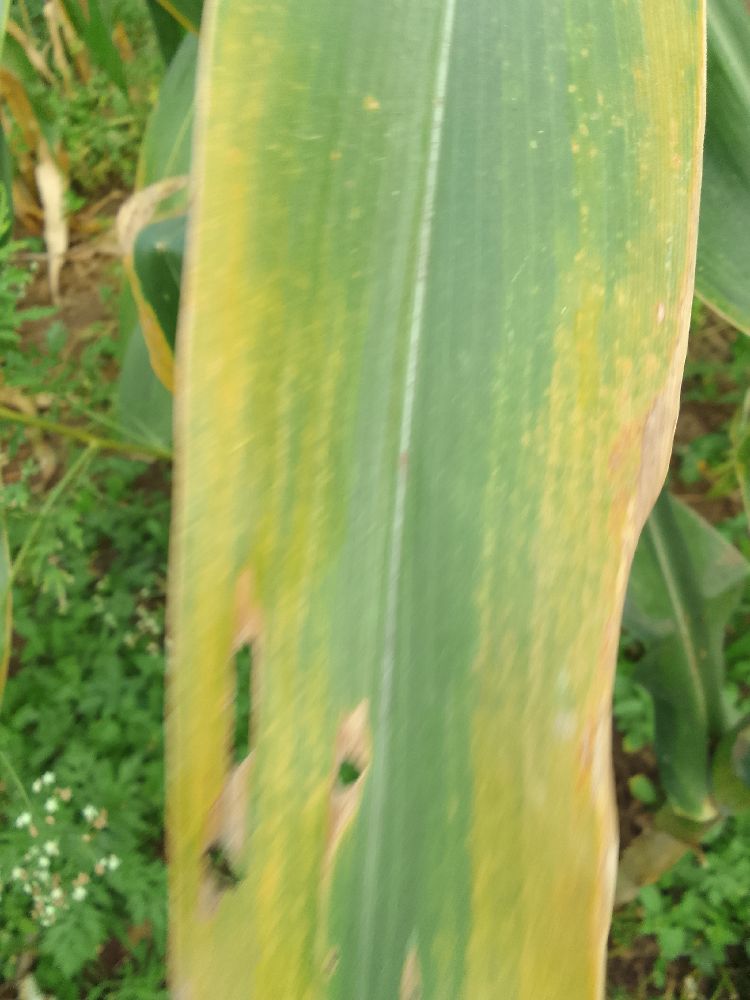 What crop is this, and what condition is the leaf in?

maize, maize lethal necrosis
